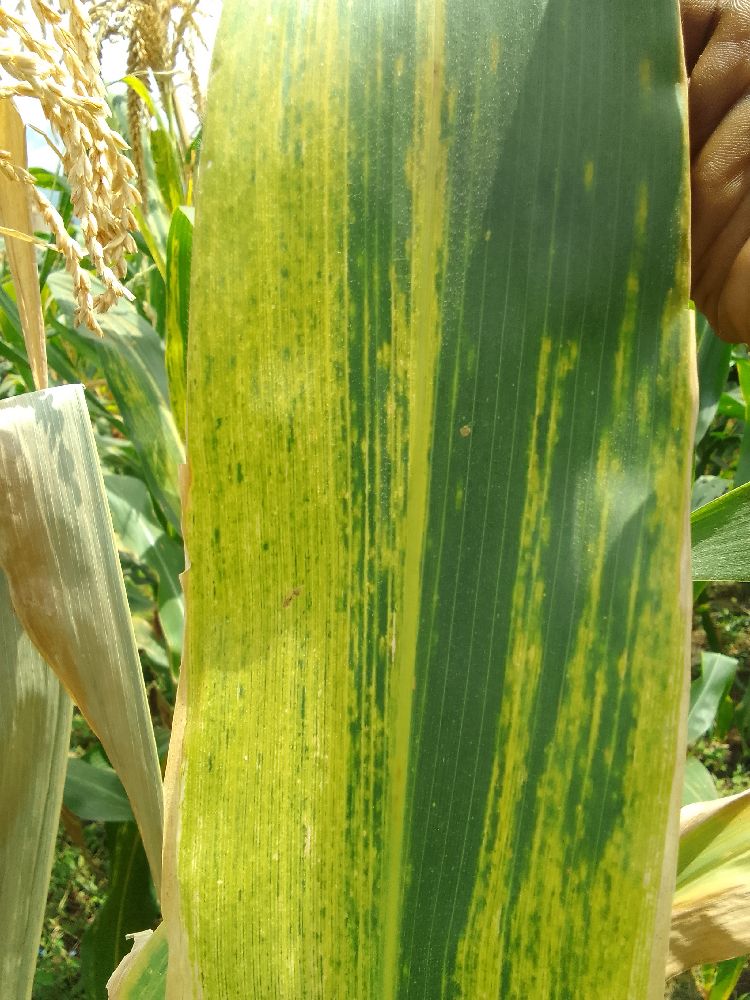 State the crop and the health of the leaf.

maize, maize lethal necrosis
